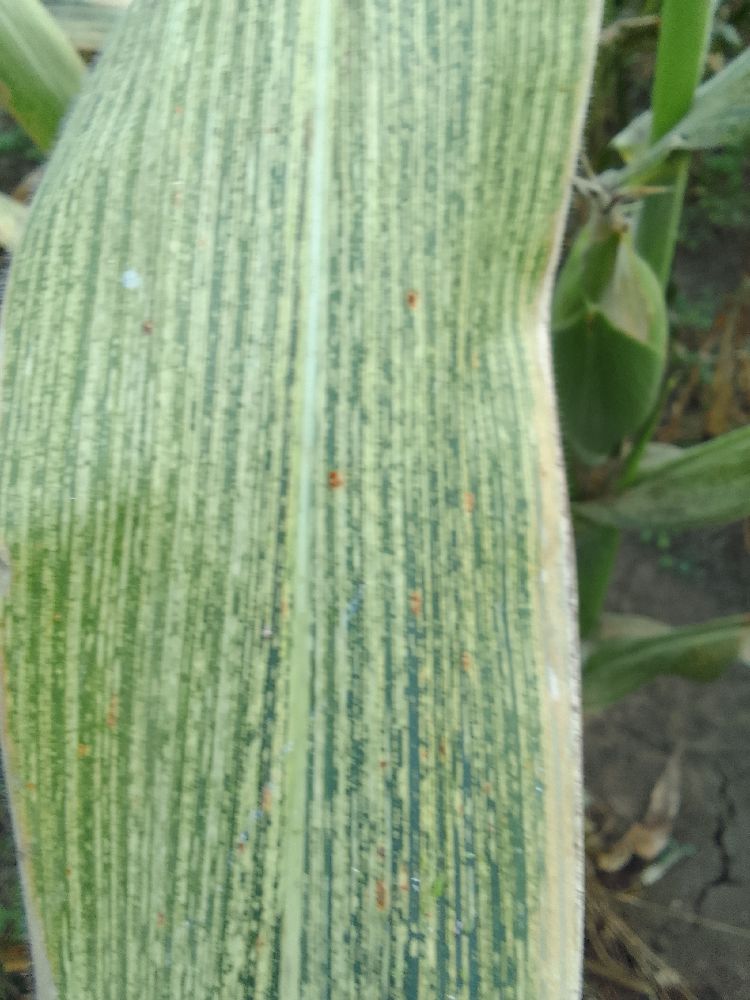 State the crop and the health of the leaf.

maize, maize streak virus
